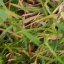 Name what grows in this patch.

grass
